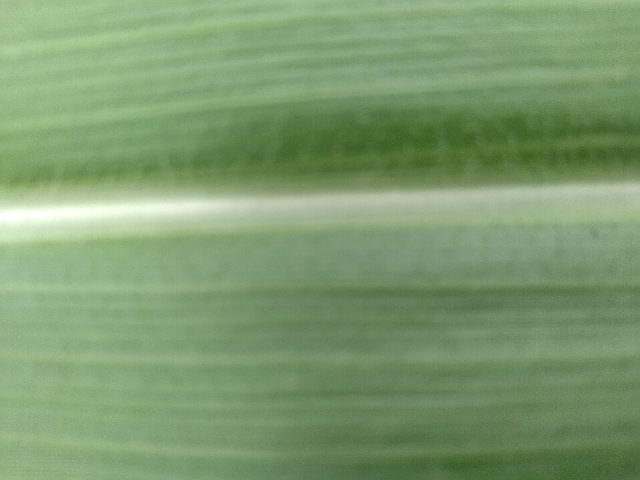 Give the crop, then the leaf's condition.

maize, healthy
